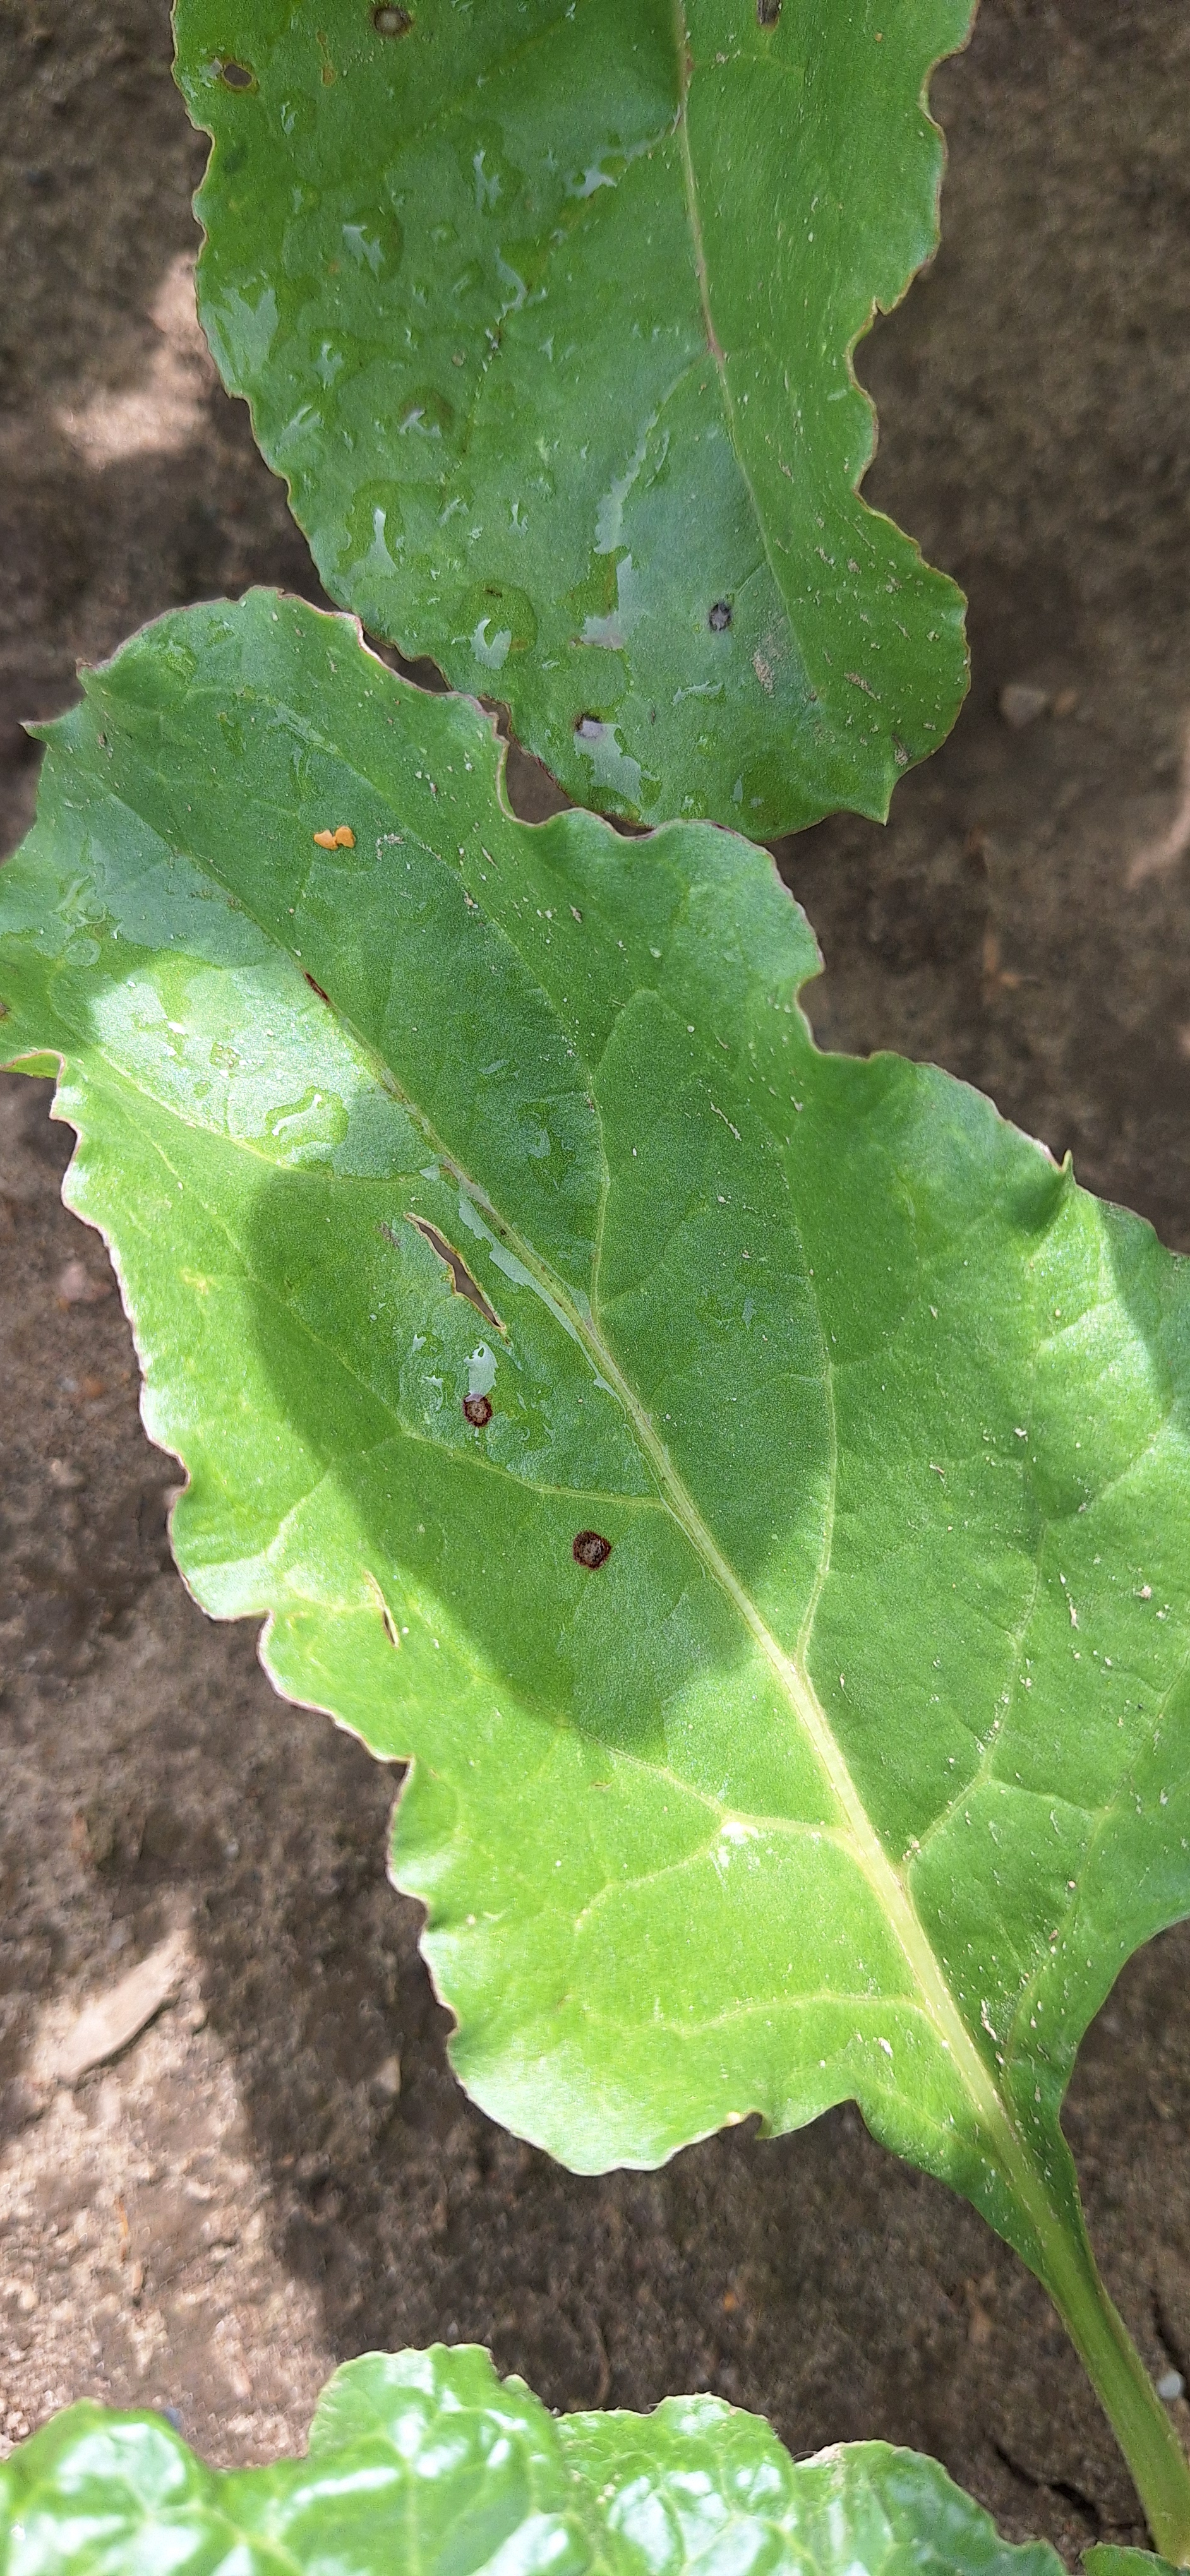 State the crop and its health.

beet, cercospora
